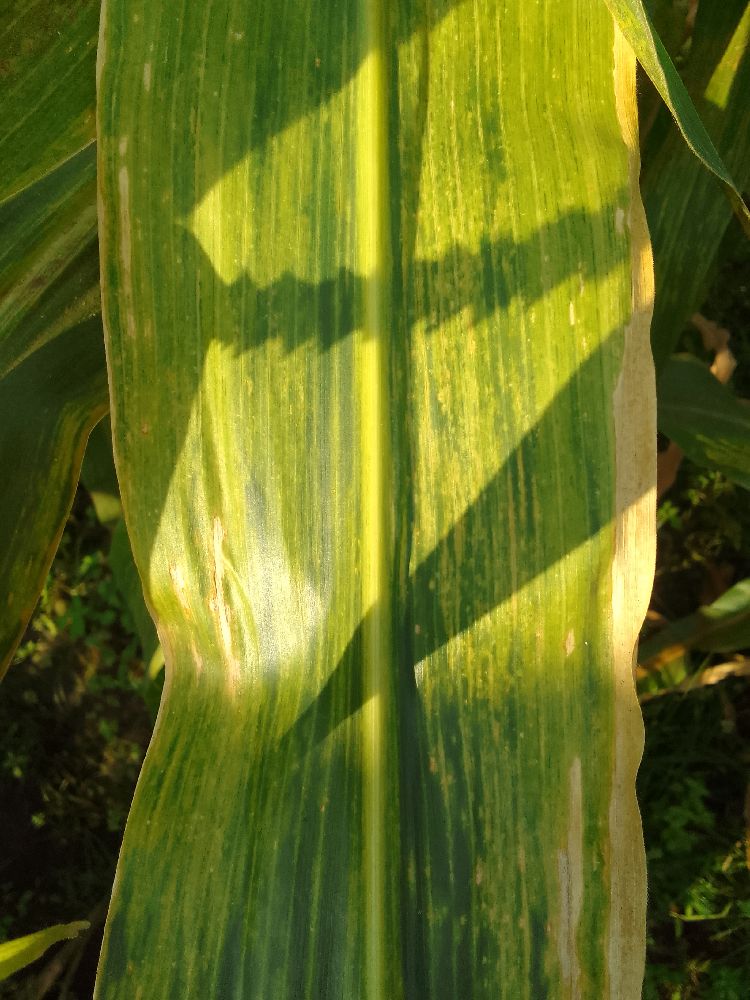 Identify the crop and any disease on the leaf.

maize, maize lethal necrosis
